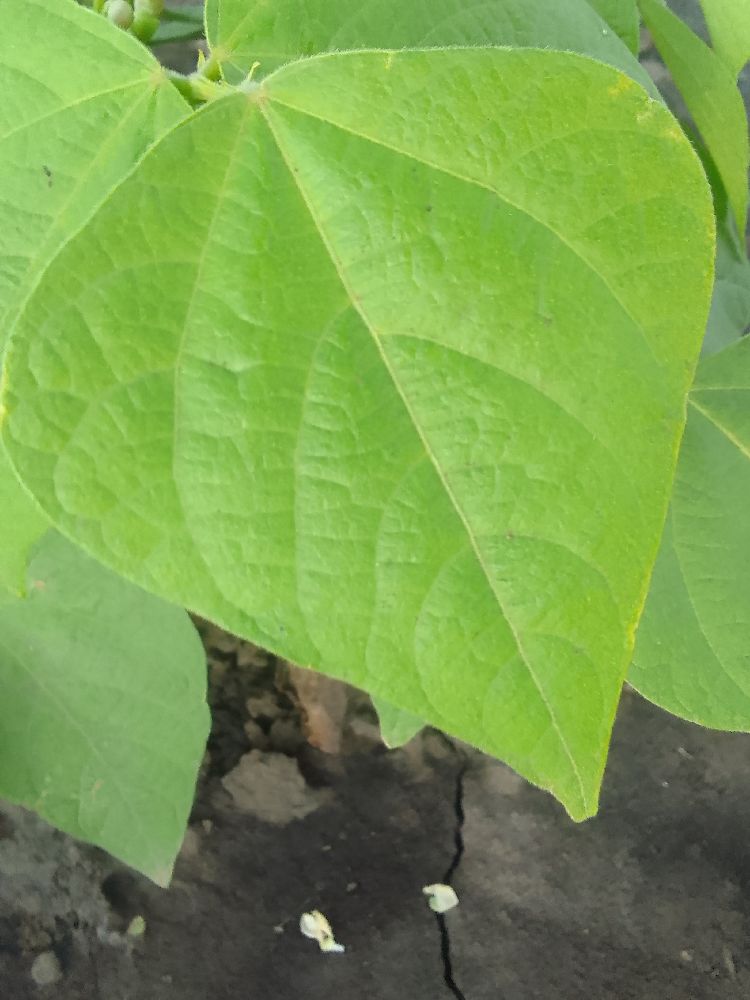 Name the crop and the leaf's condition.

common bean, healthy
